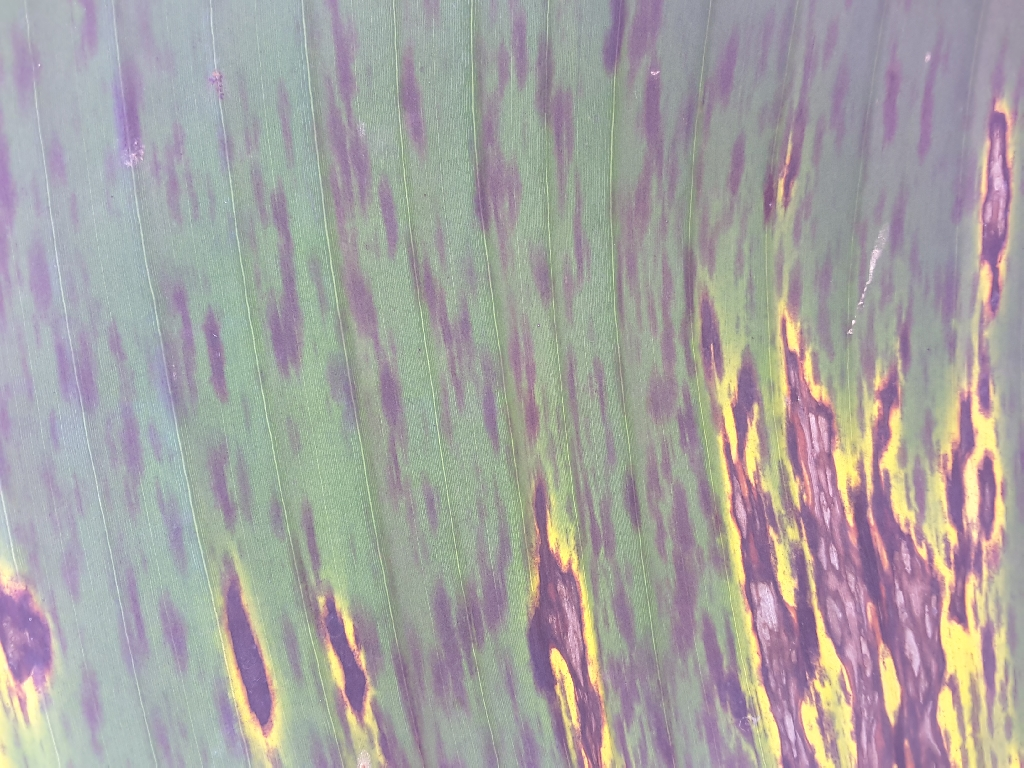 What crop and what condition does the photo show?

banana, black sigatoka
